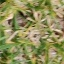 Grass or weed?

grass
